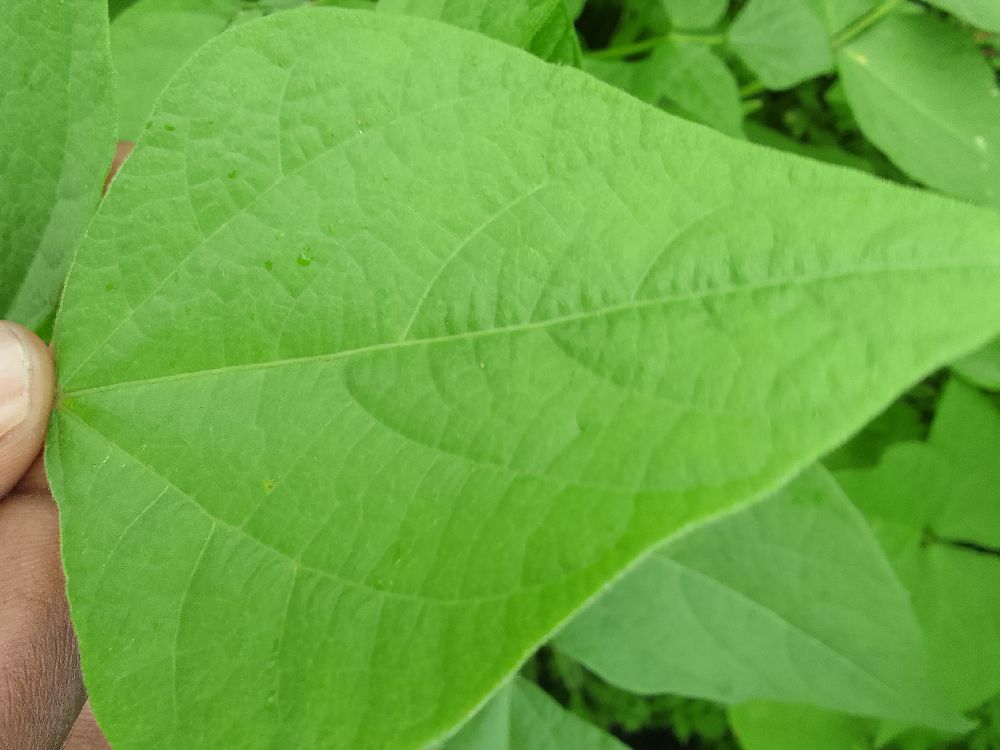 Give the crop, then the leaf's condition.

common bean, healthy
